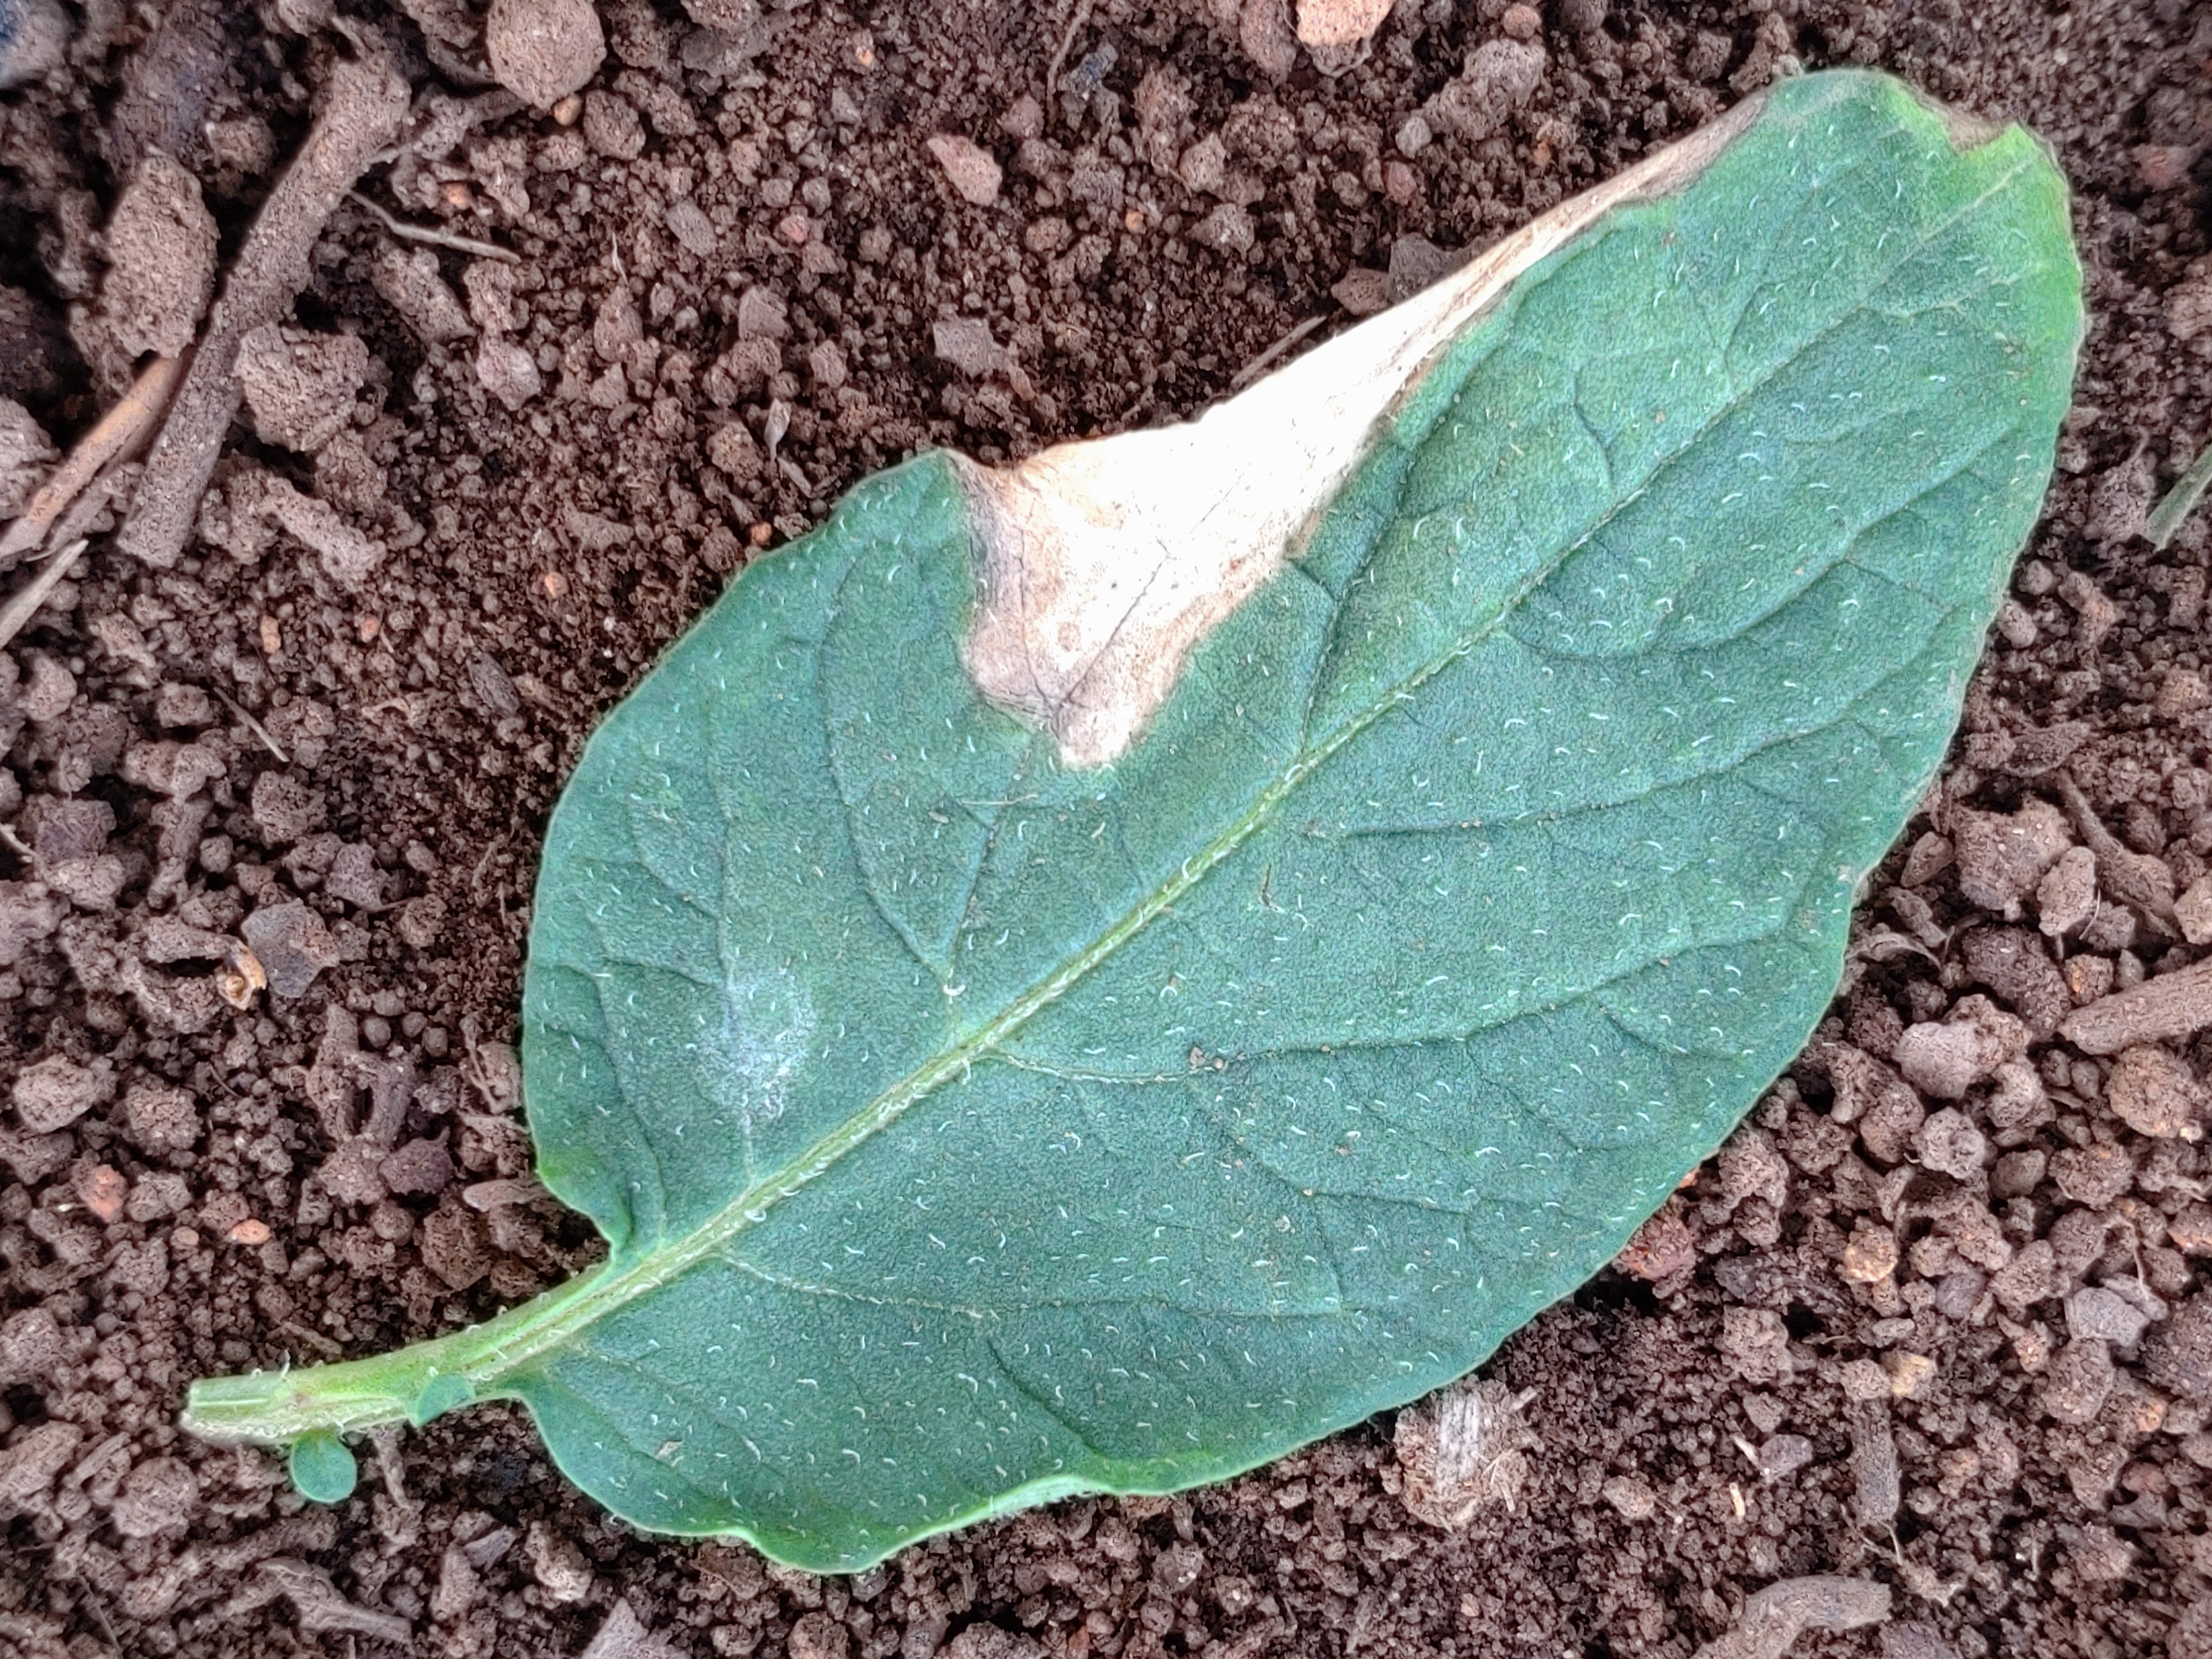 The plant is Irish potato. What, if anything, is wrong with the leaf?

early blight
